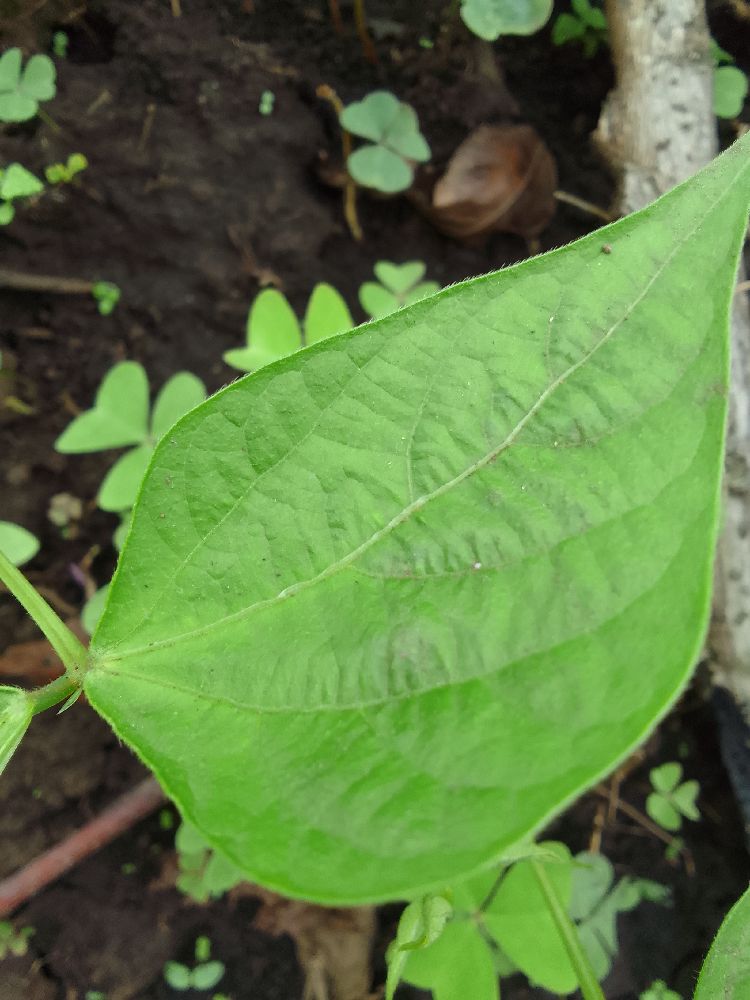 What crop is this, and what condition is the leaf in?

common bean, healthy
